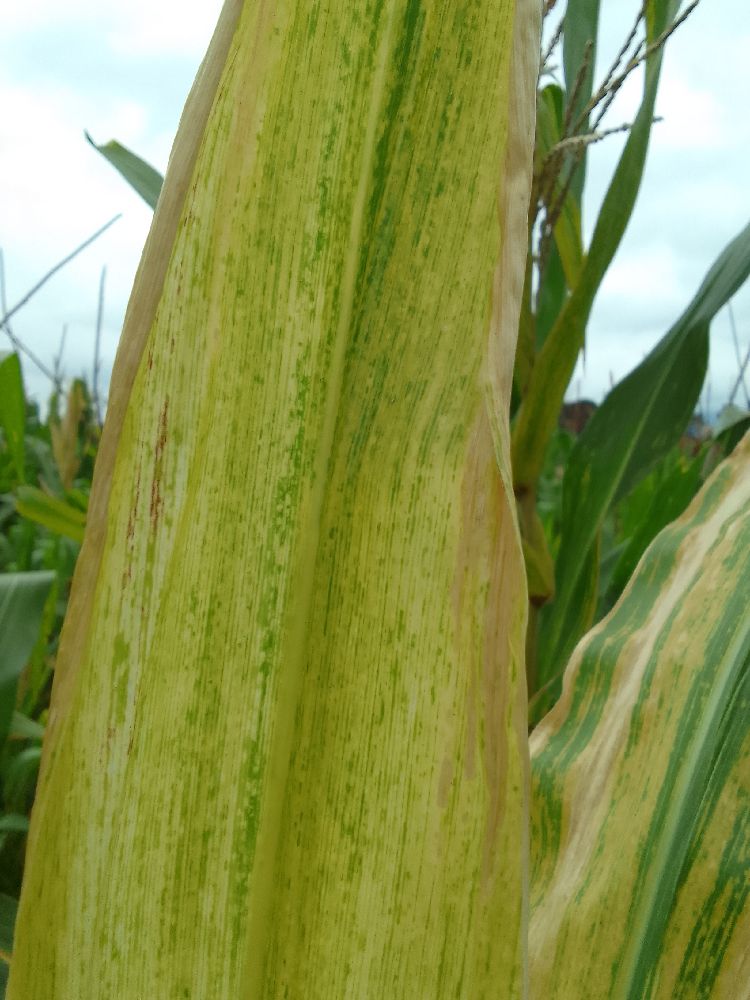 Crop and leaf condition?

maize, maize lethal necrosis
